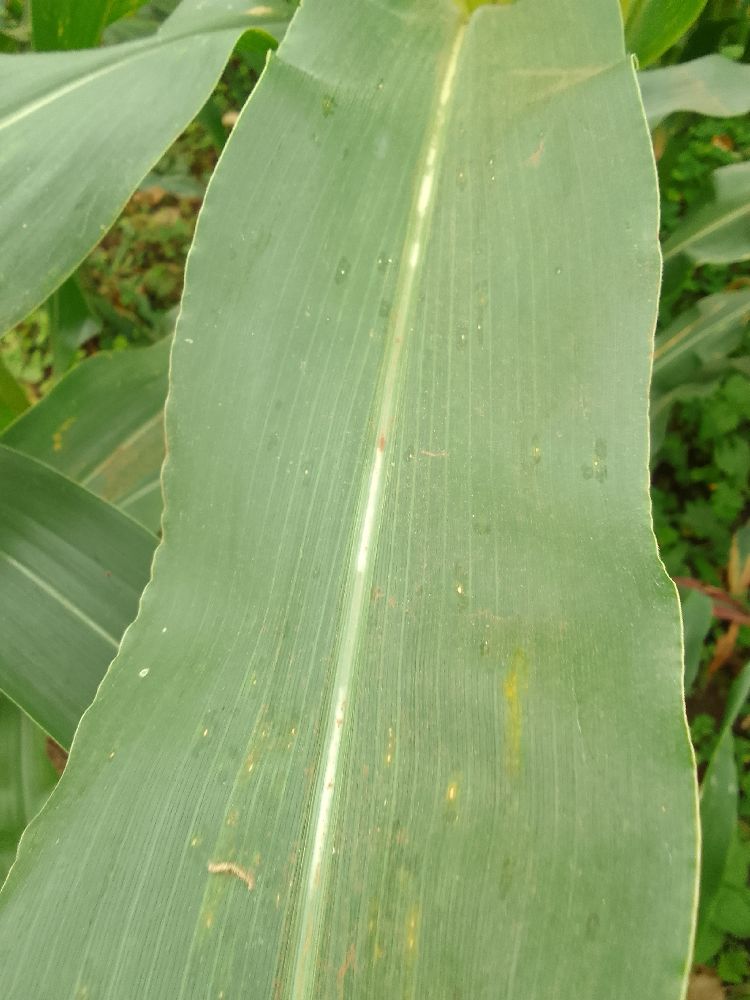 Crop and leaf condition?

maize, healthy
